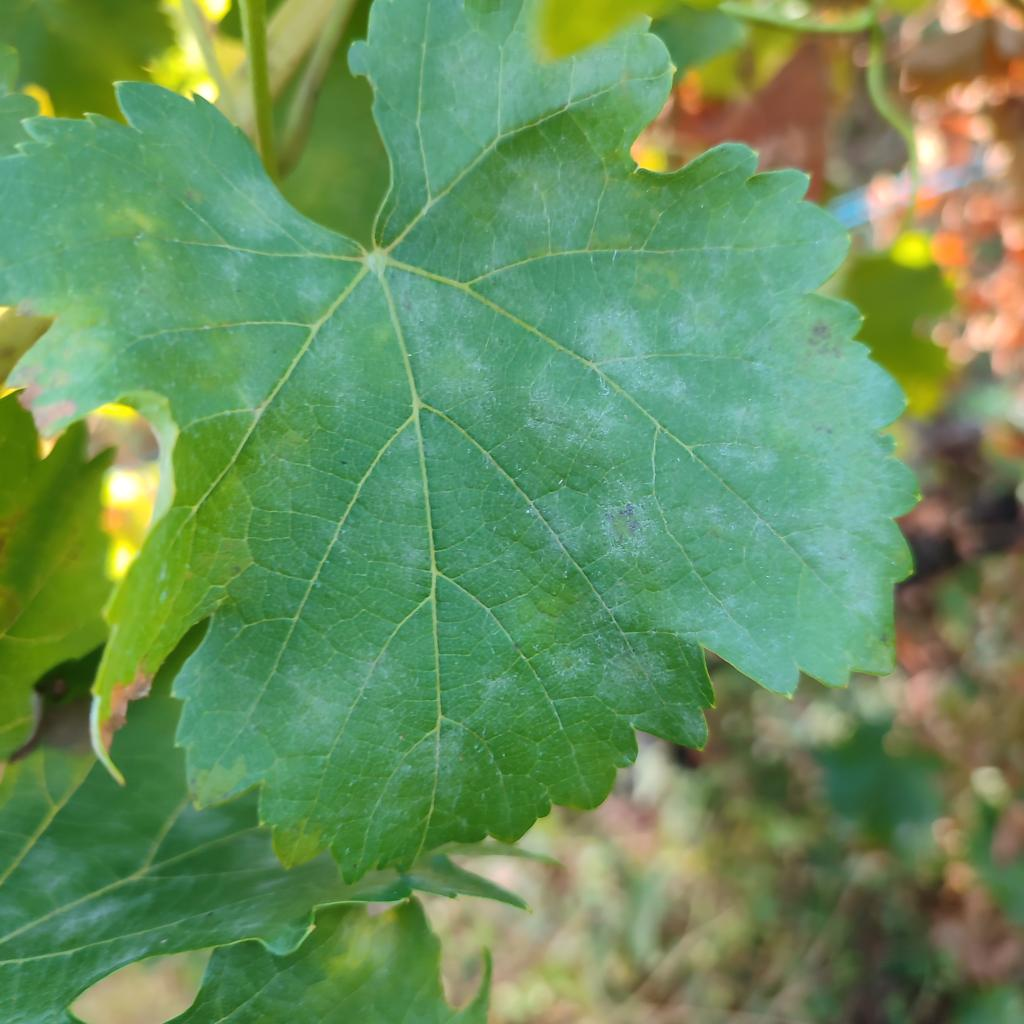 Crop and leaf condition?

grapevine, powdery mildew
